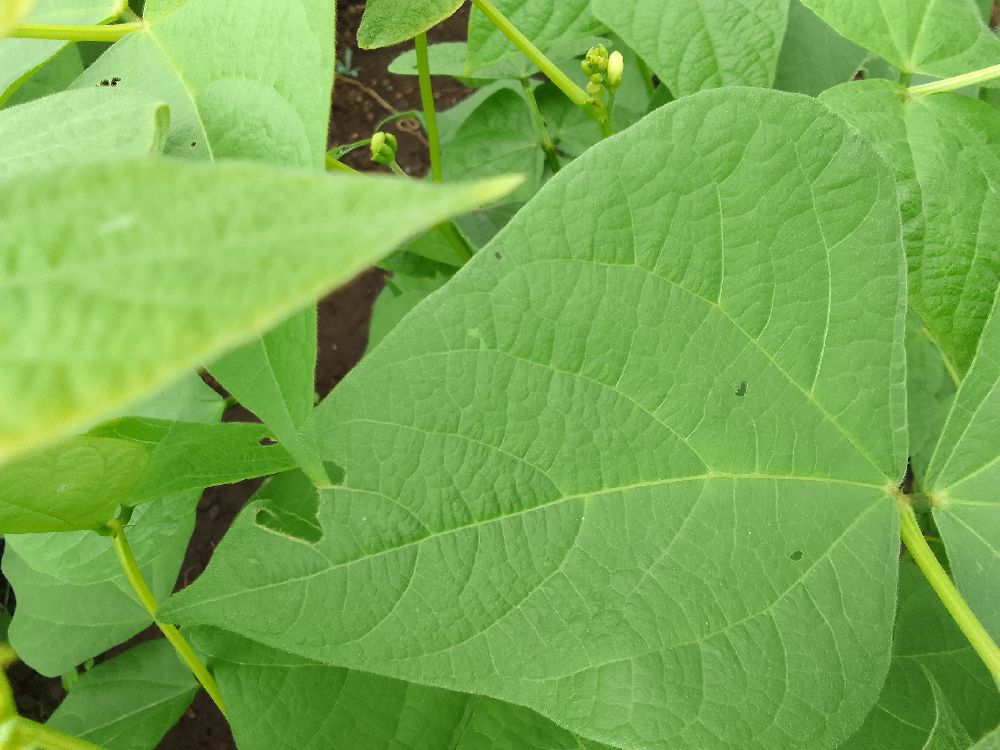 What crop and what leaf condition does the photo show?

common bean, healthy
